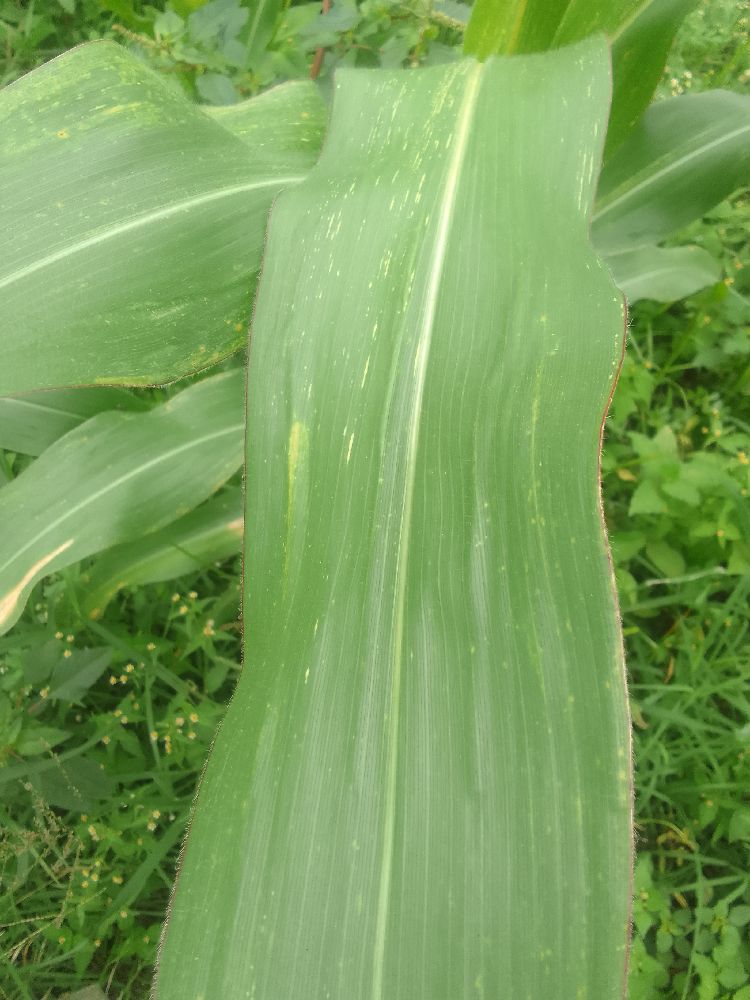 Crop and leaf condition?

maize, maize streak virus
